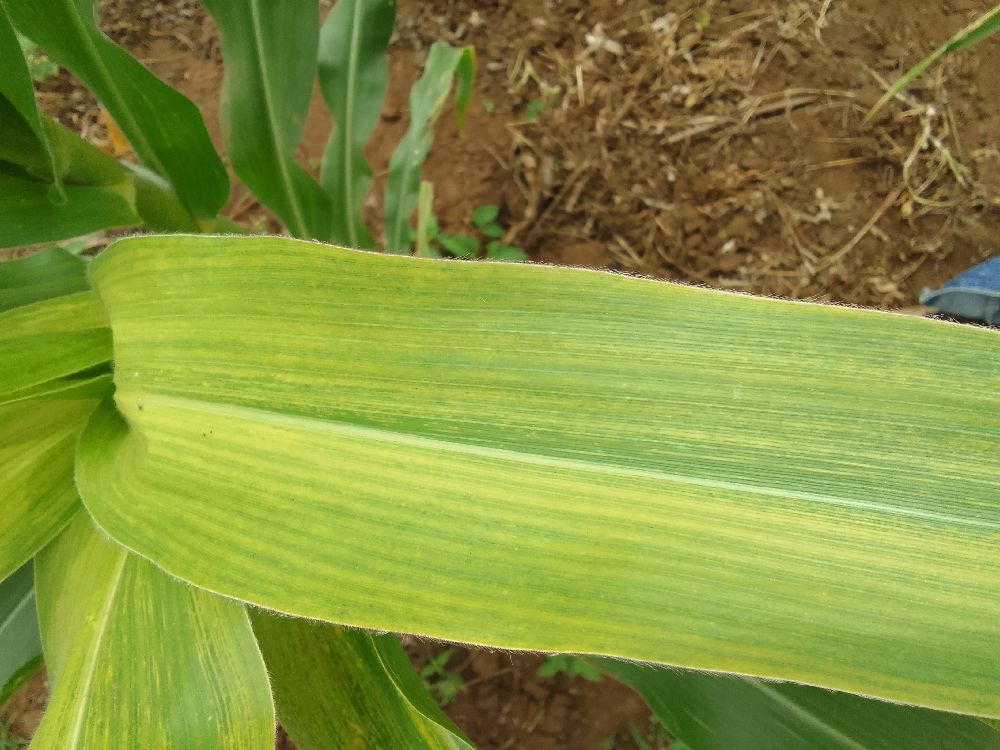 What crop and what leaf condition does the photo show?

maize, maize lethal necrosis
